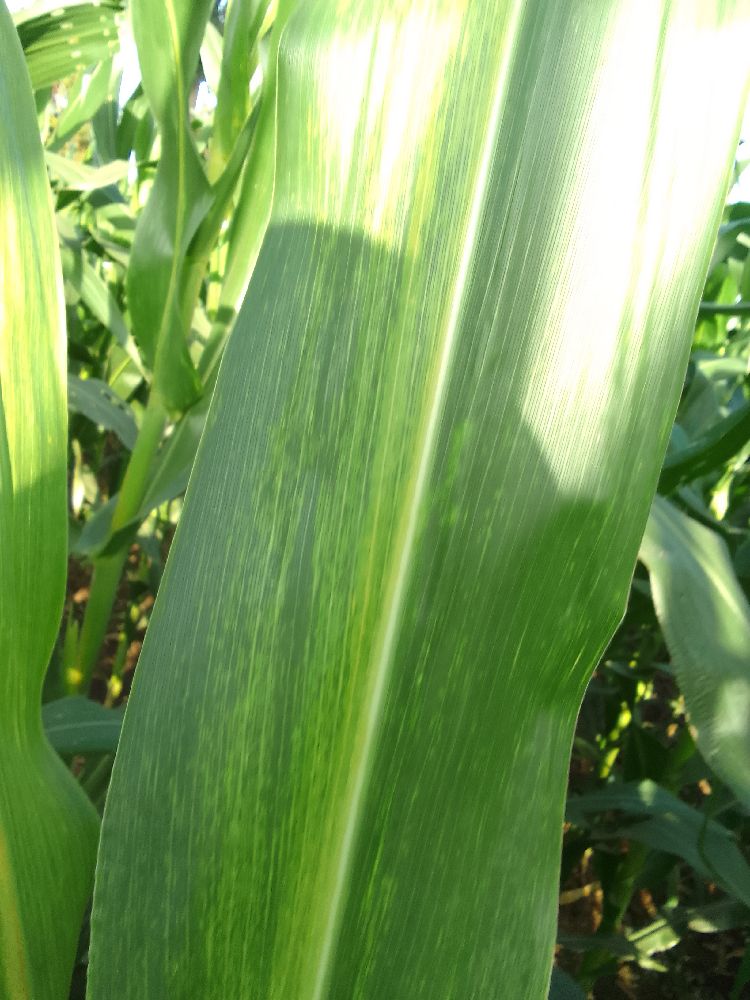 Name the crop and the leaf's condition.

maize, maize lethal necrosis
